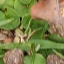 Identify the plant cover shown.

grass
